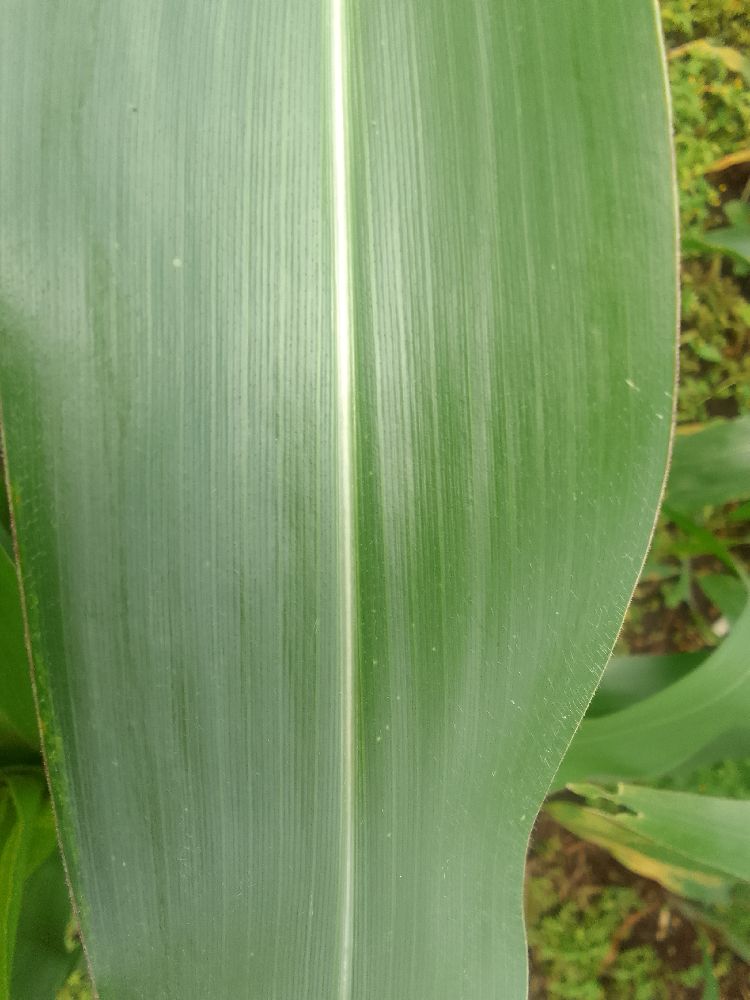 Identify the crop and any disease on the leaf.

maize, healthy
